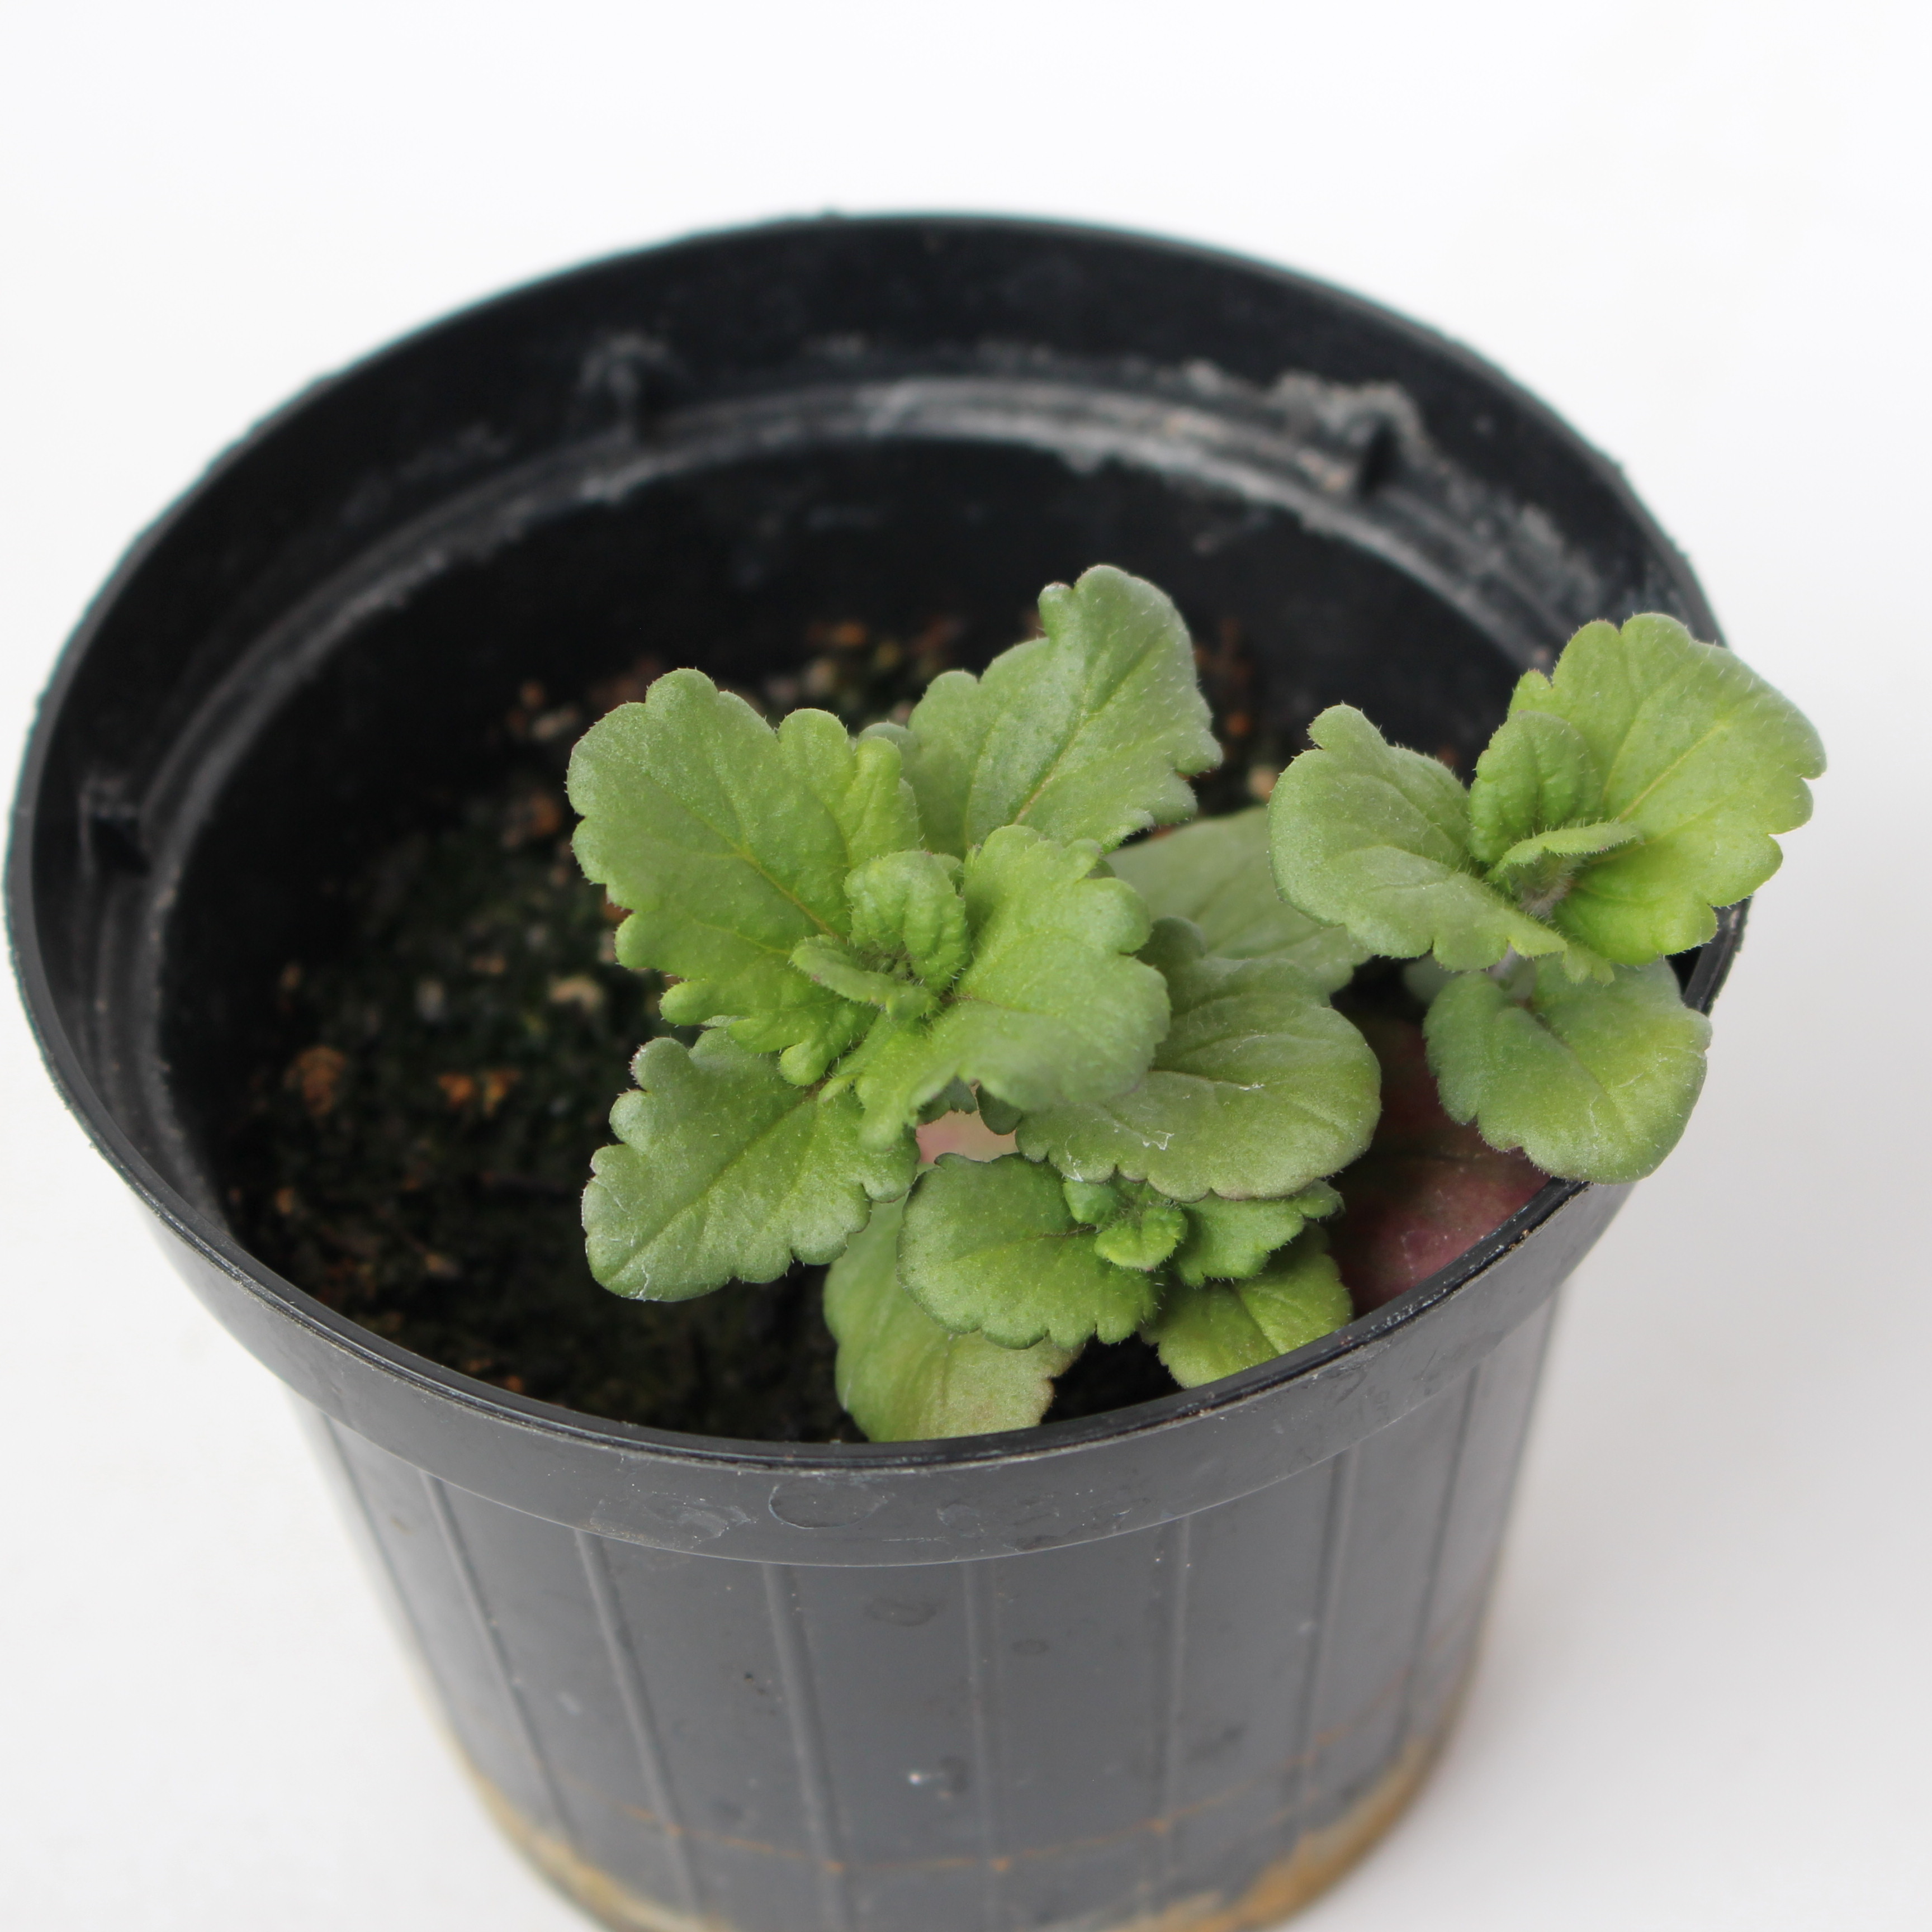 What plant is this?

Veronica persica
